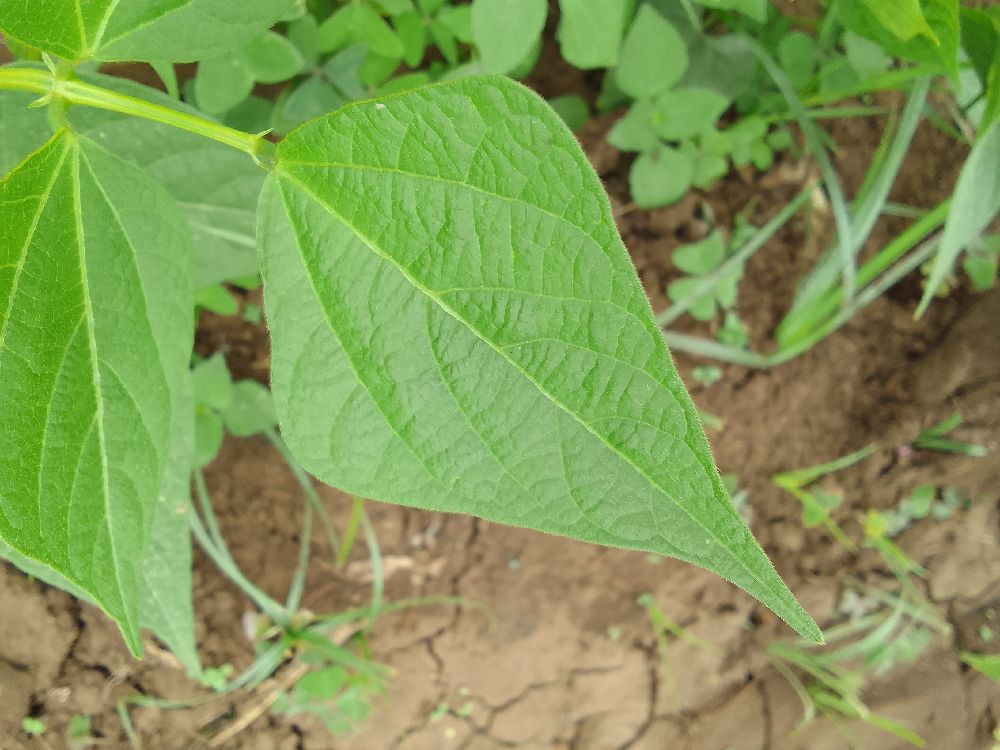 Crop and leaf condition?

common bean, healthy
